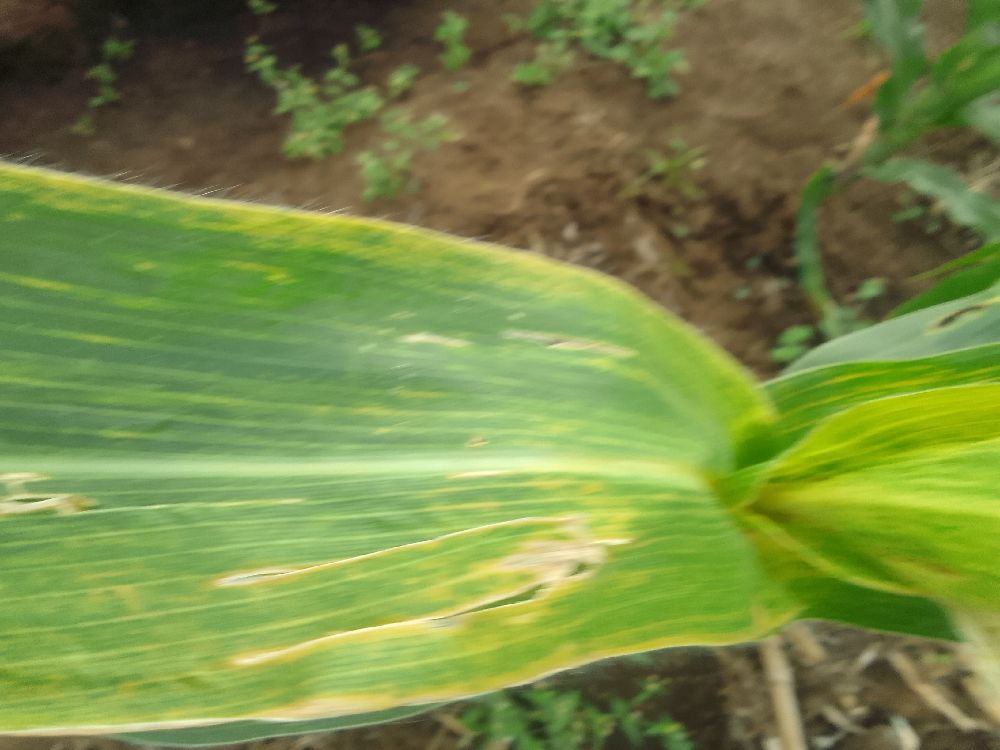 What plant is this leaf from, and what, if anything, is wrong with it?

maize, maize lethal necrosis
